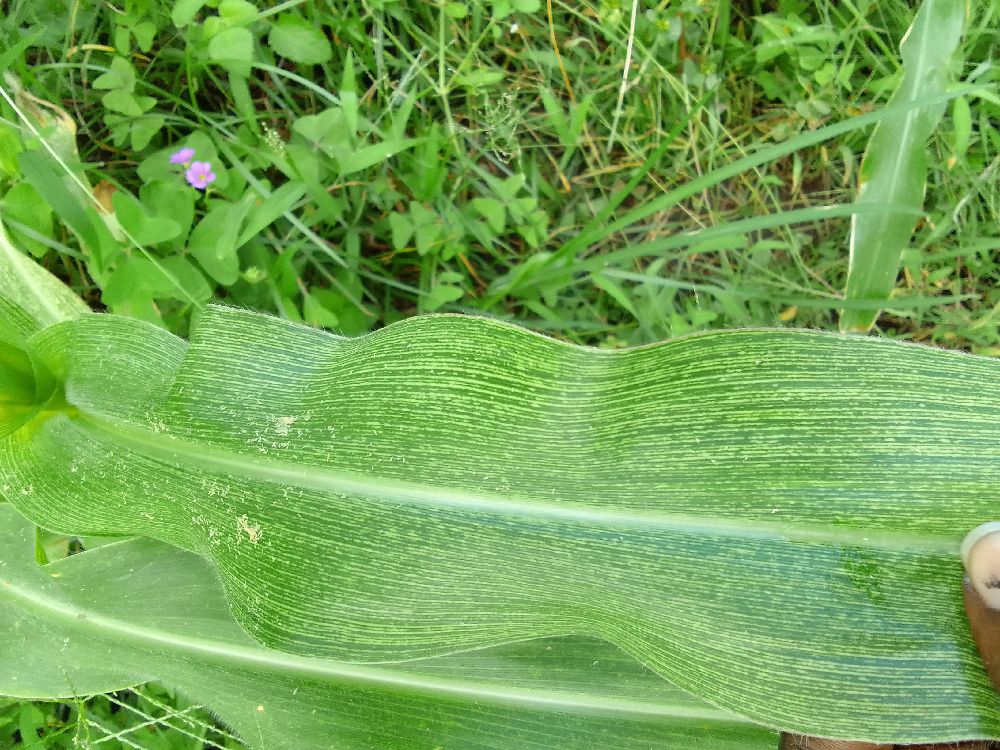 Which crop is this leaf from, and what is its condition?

maize, maize streak virus
